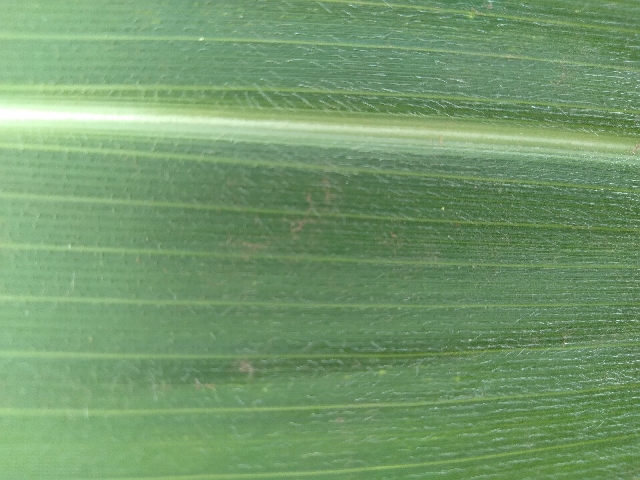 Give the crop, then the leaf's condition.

maize, healthy
